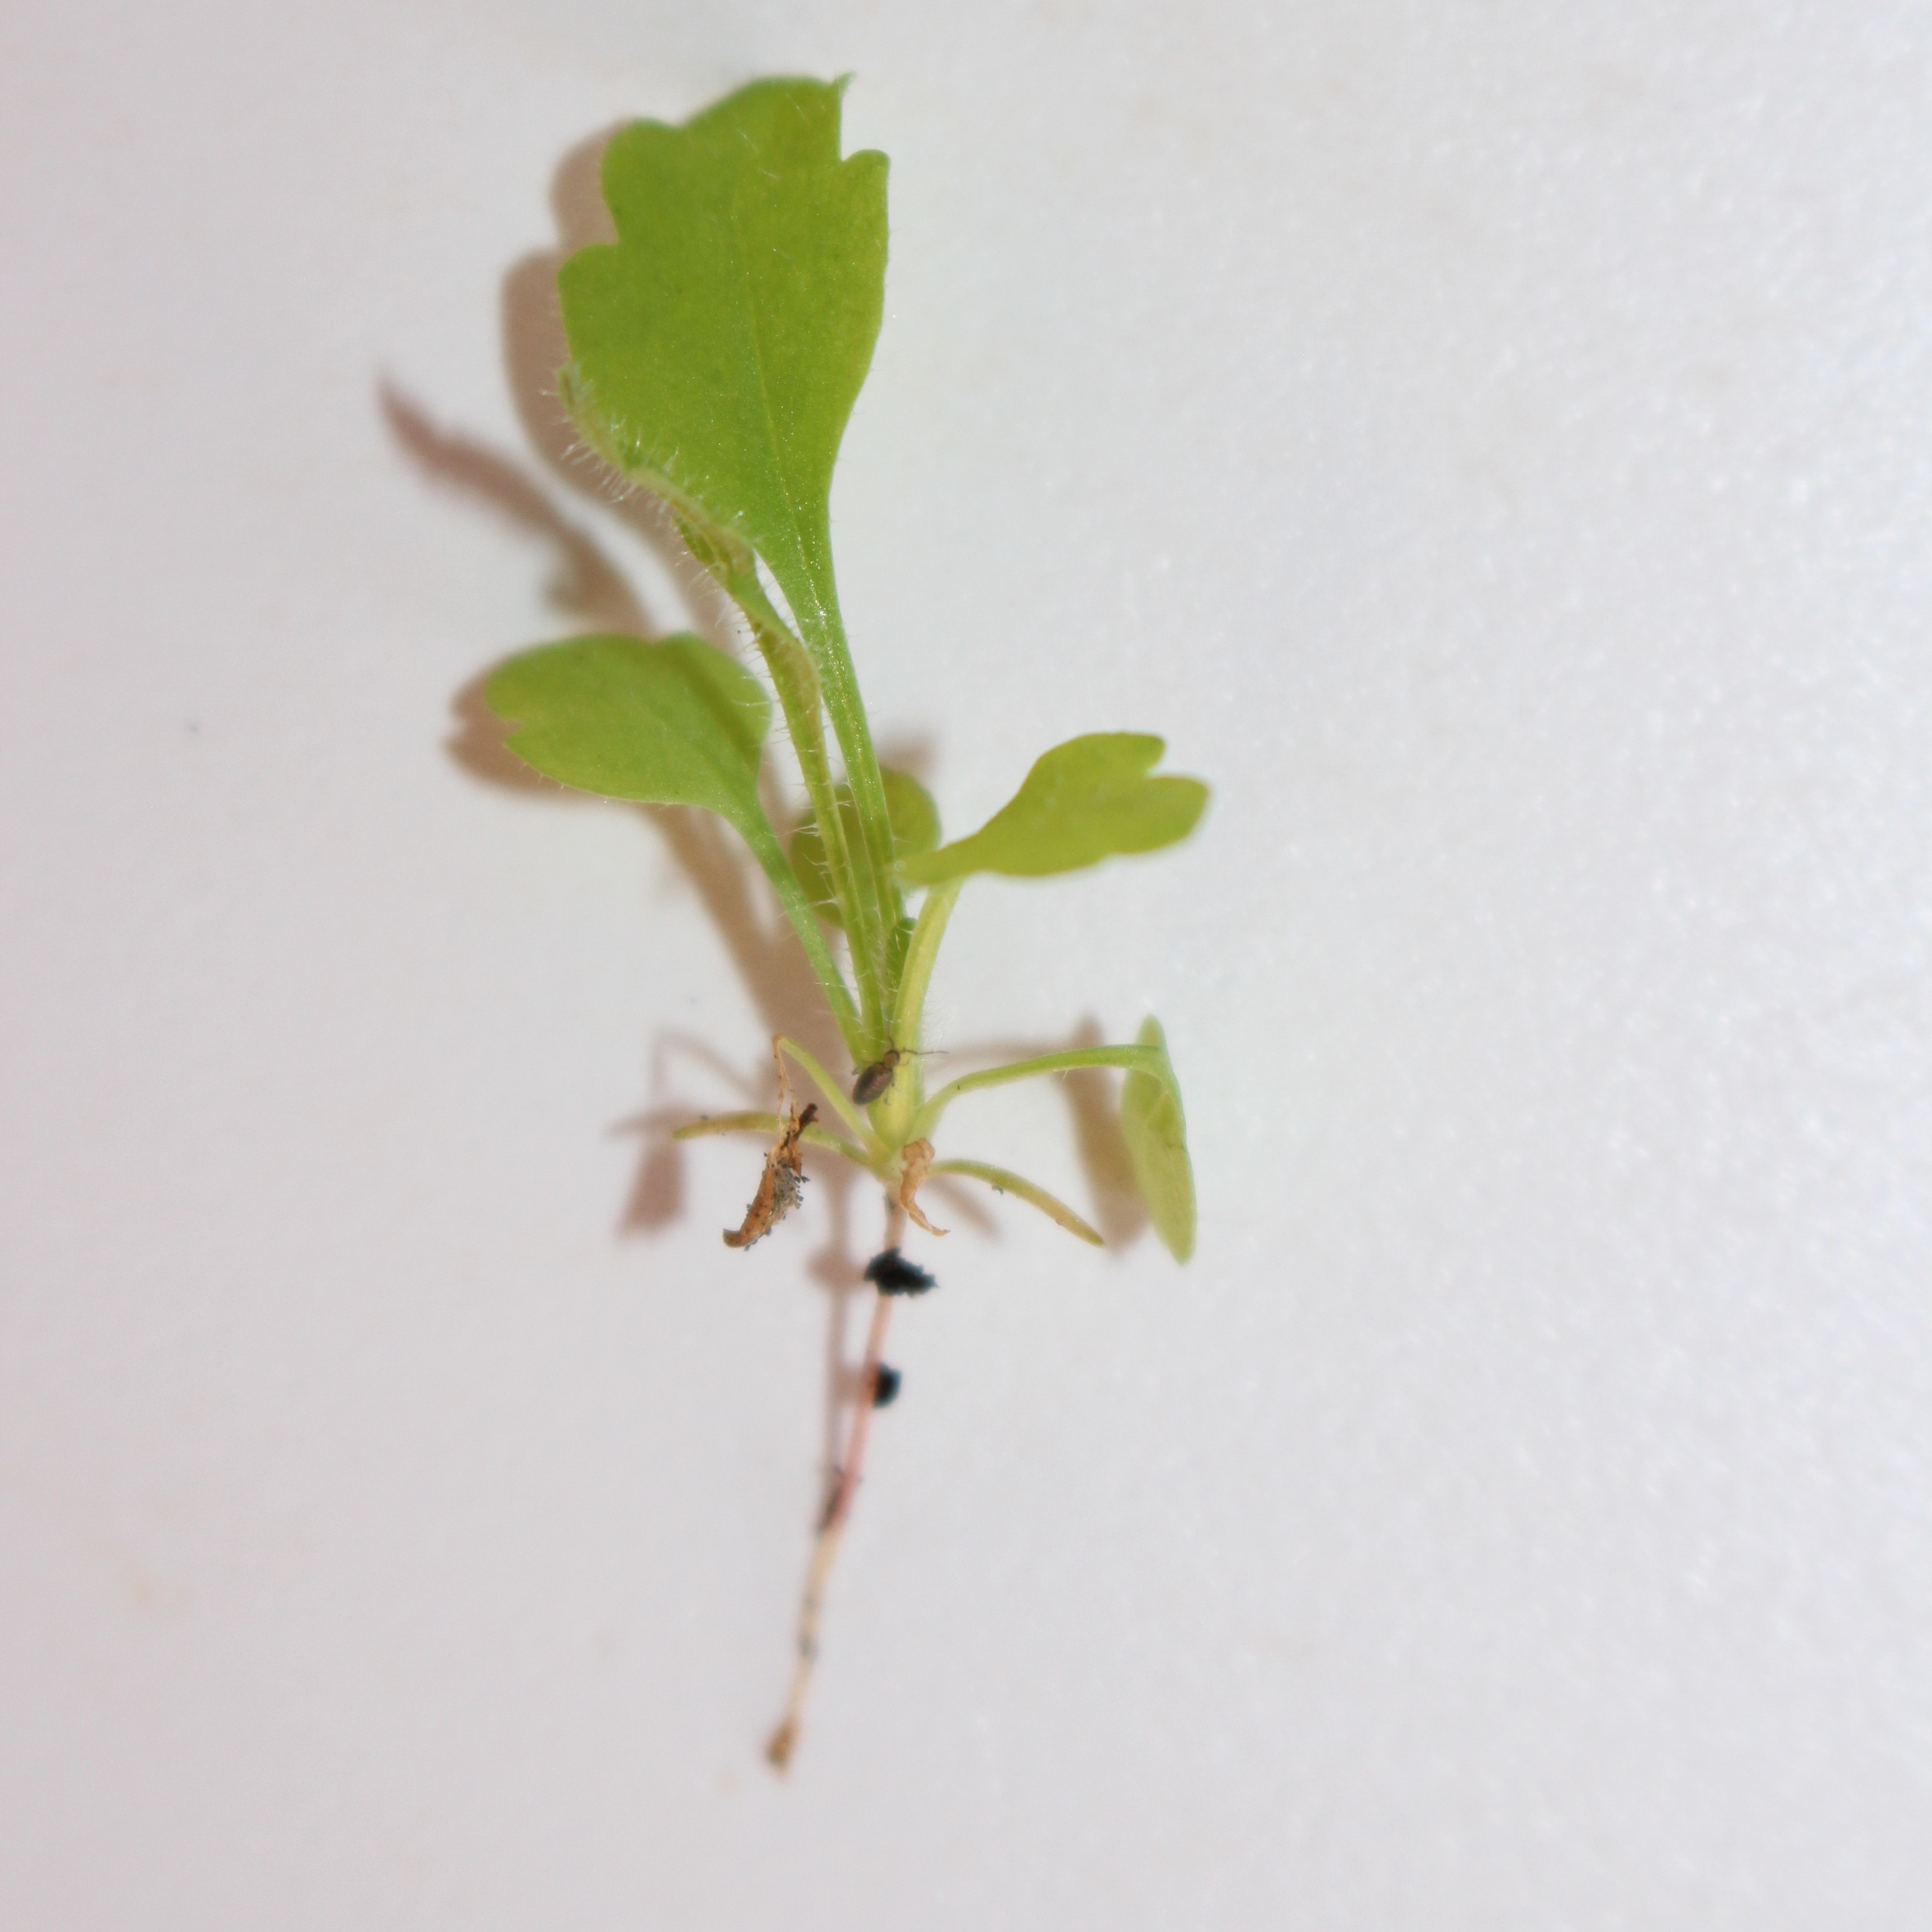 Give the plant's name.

Papaver rhoeas
